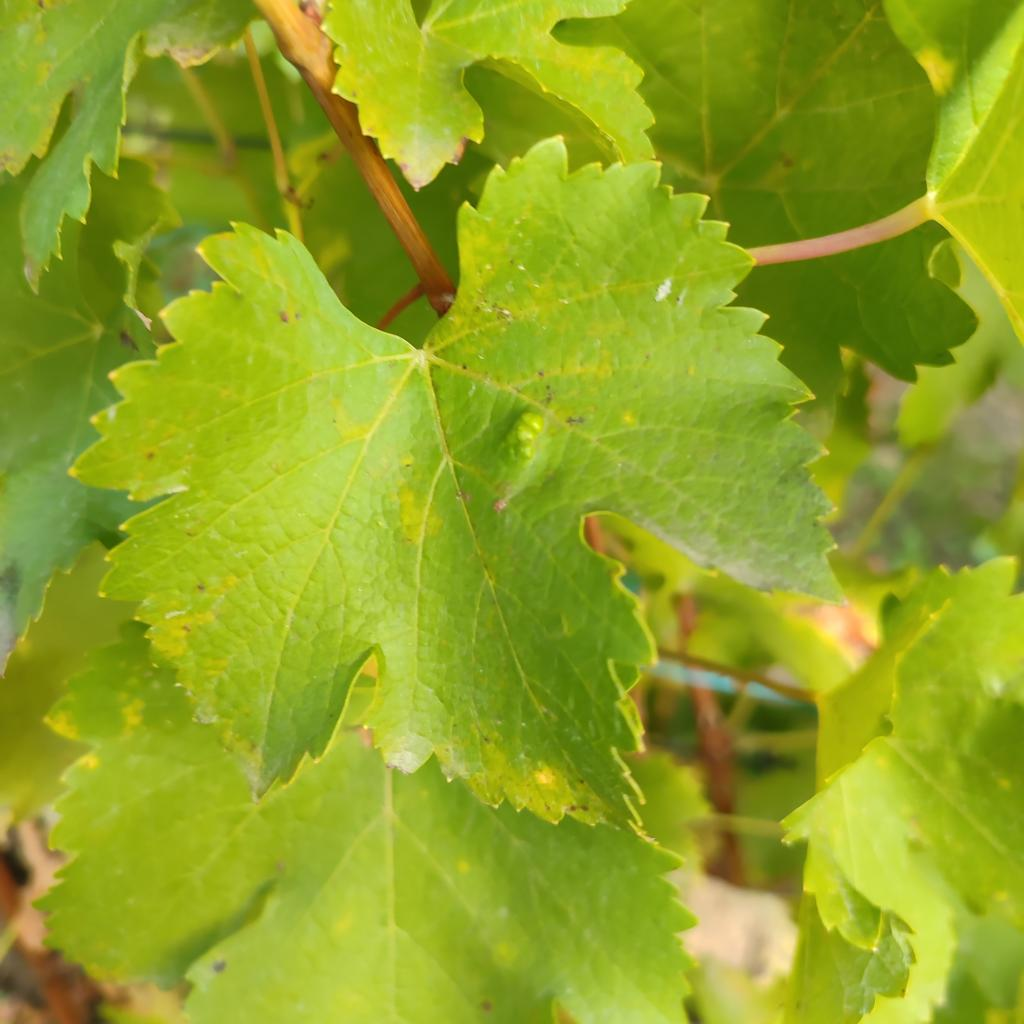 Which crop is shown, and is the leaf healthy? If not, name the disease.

grapevine, erineum mite
